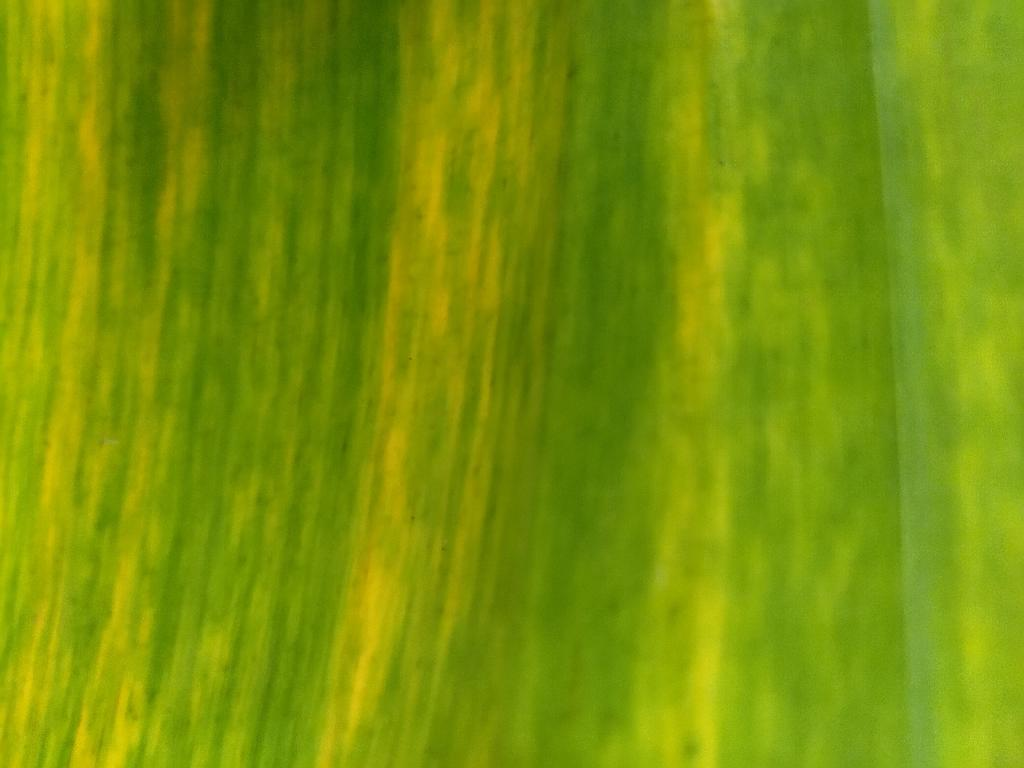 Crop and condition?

banana, fusarium wilt race 1
